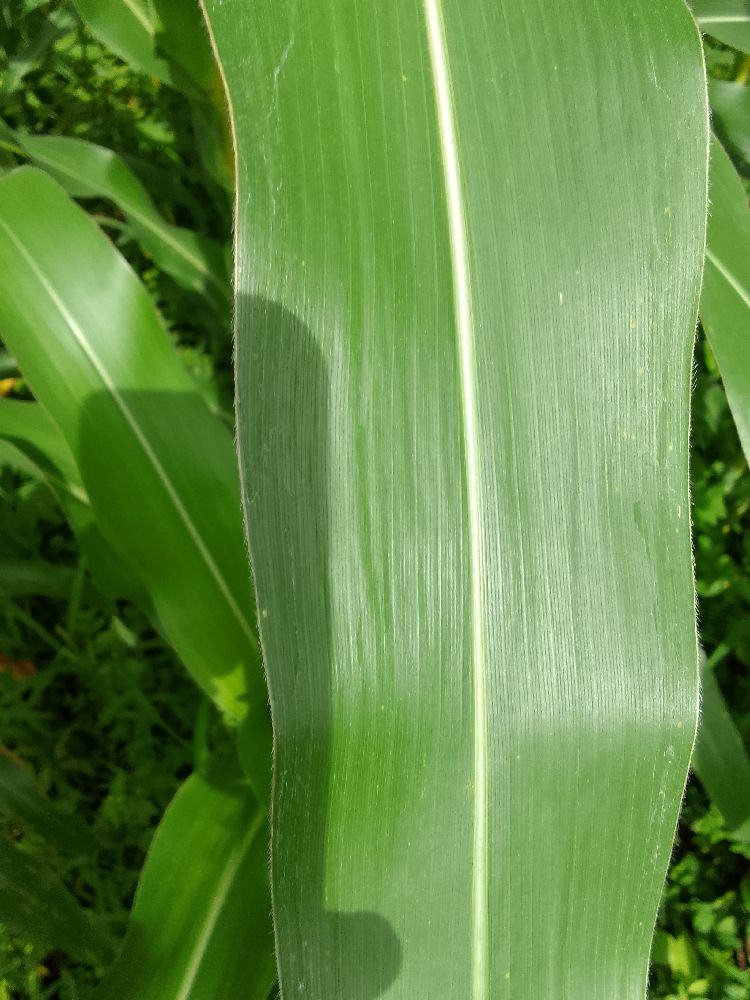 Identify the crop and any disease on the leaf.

maize, healthy
